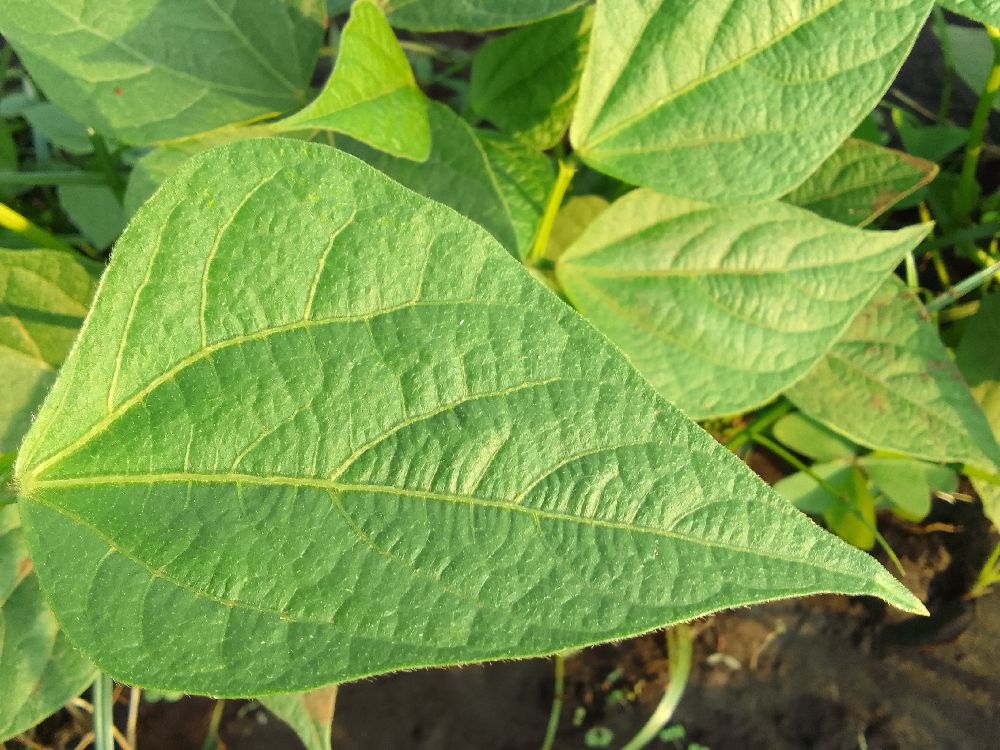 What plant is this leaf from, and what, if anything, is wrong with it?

common bean, healthy
